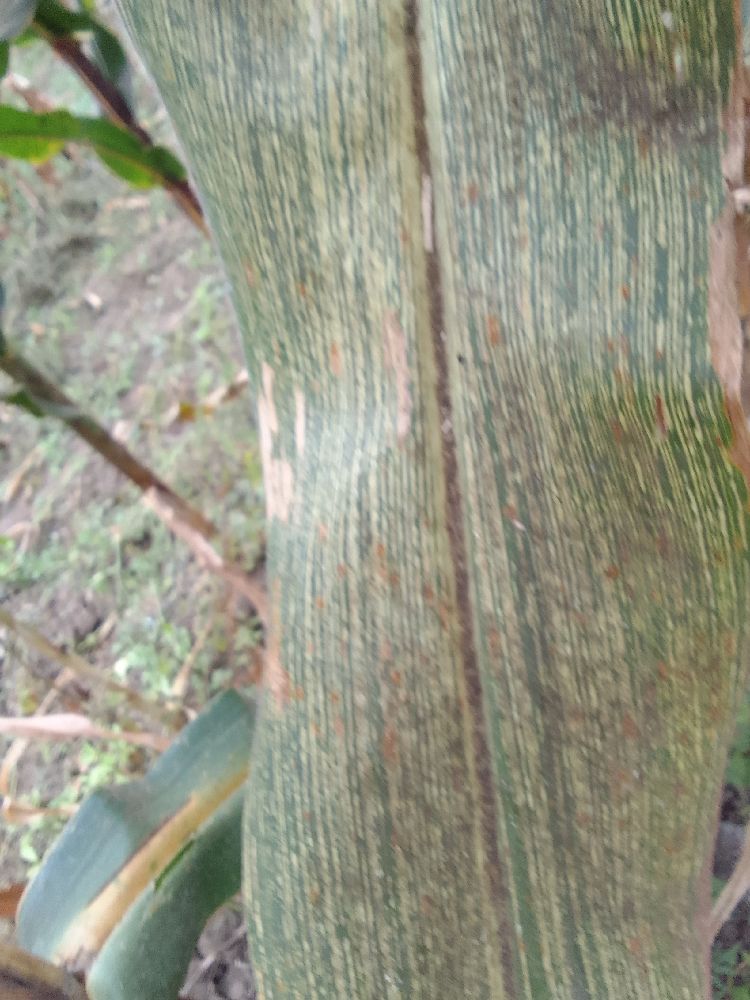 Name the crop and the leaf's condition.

maize, maize streak virus
